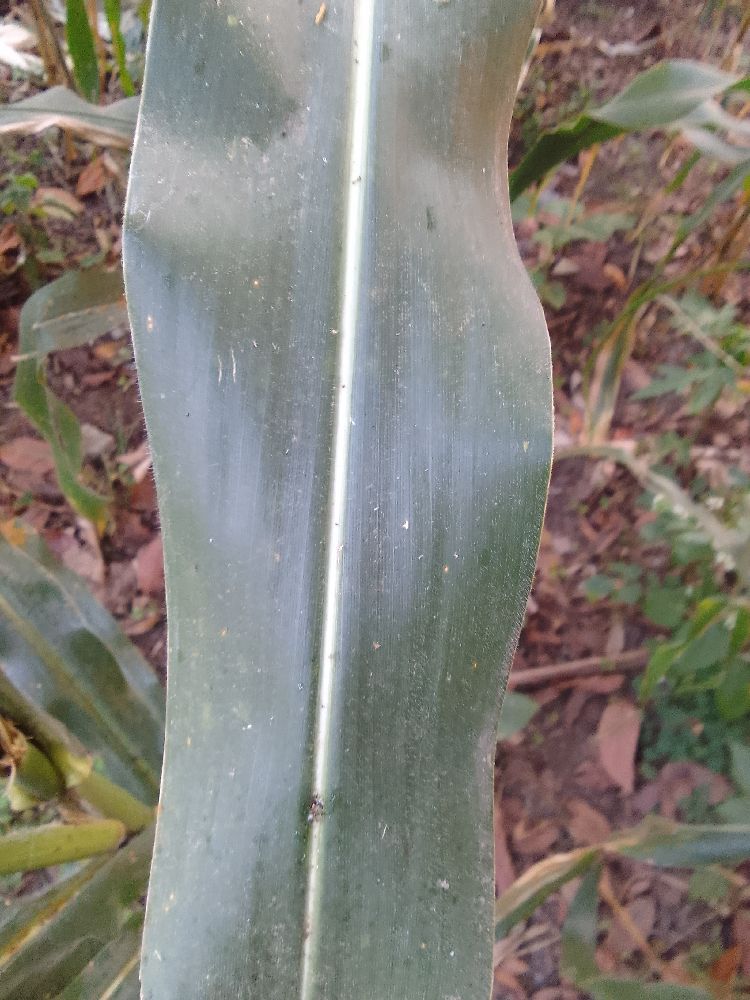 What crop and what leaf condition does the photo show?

maize, healthy
